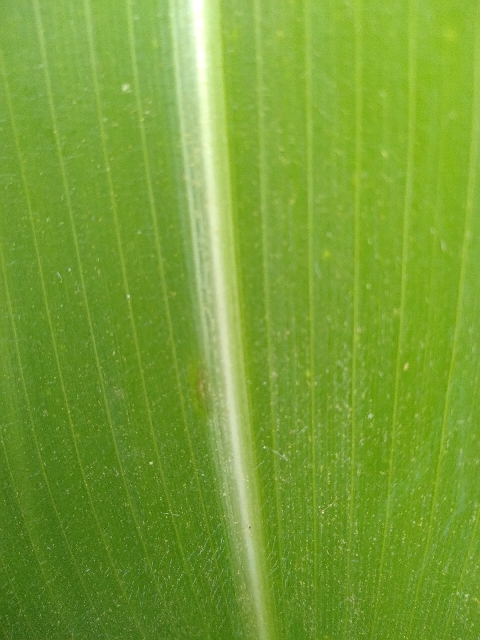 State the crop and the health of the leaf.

maize, healthy
